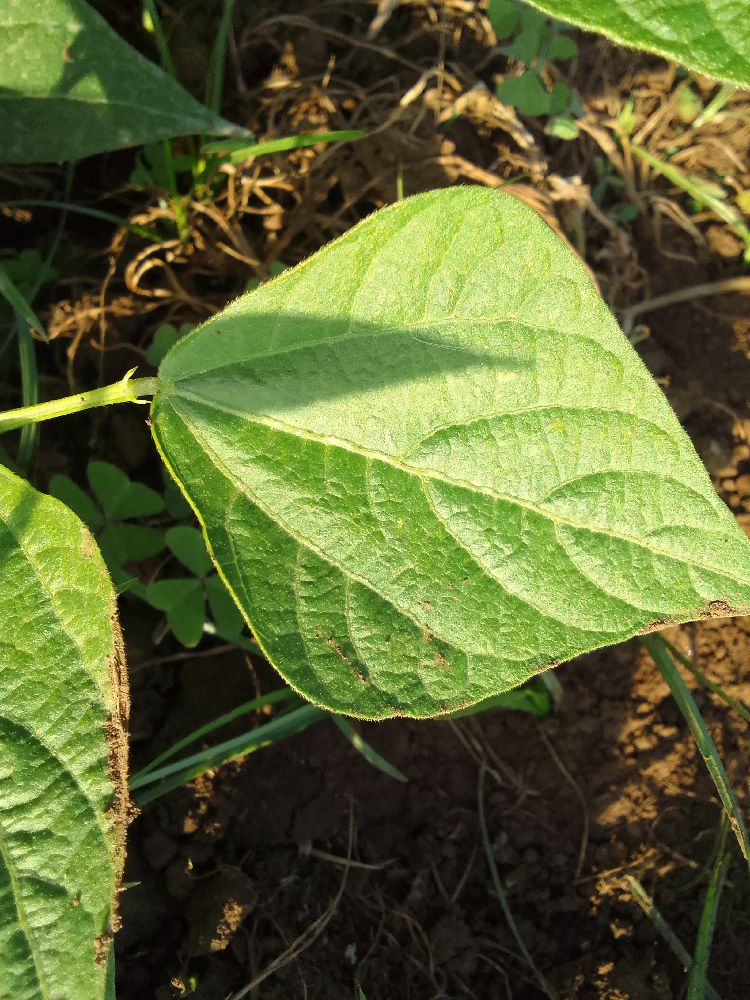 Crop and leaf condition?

common bean, healthy
